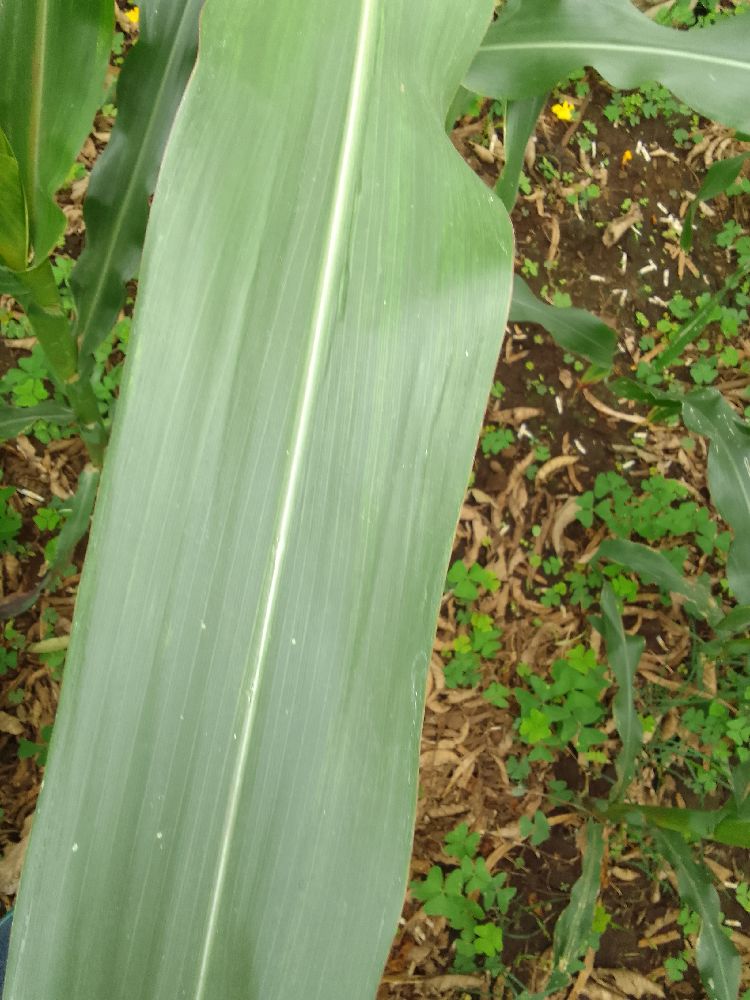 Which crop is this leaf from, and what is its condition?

maize, healthy
